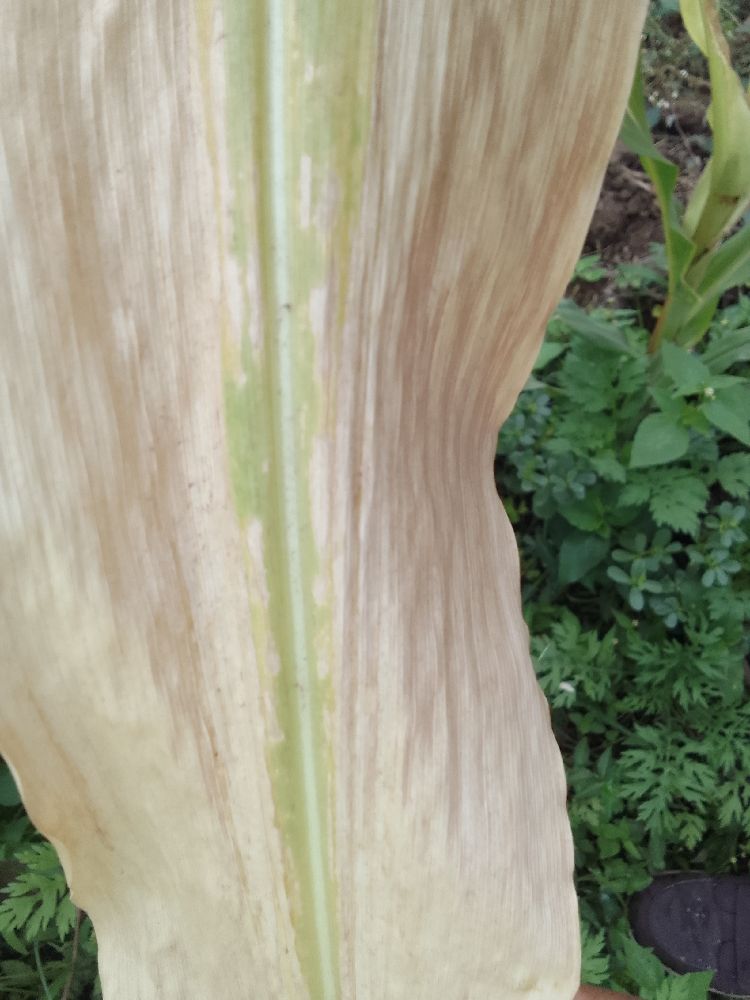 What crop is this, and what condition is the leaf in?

maize, maize lethal necrosis
